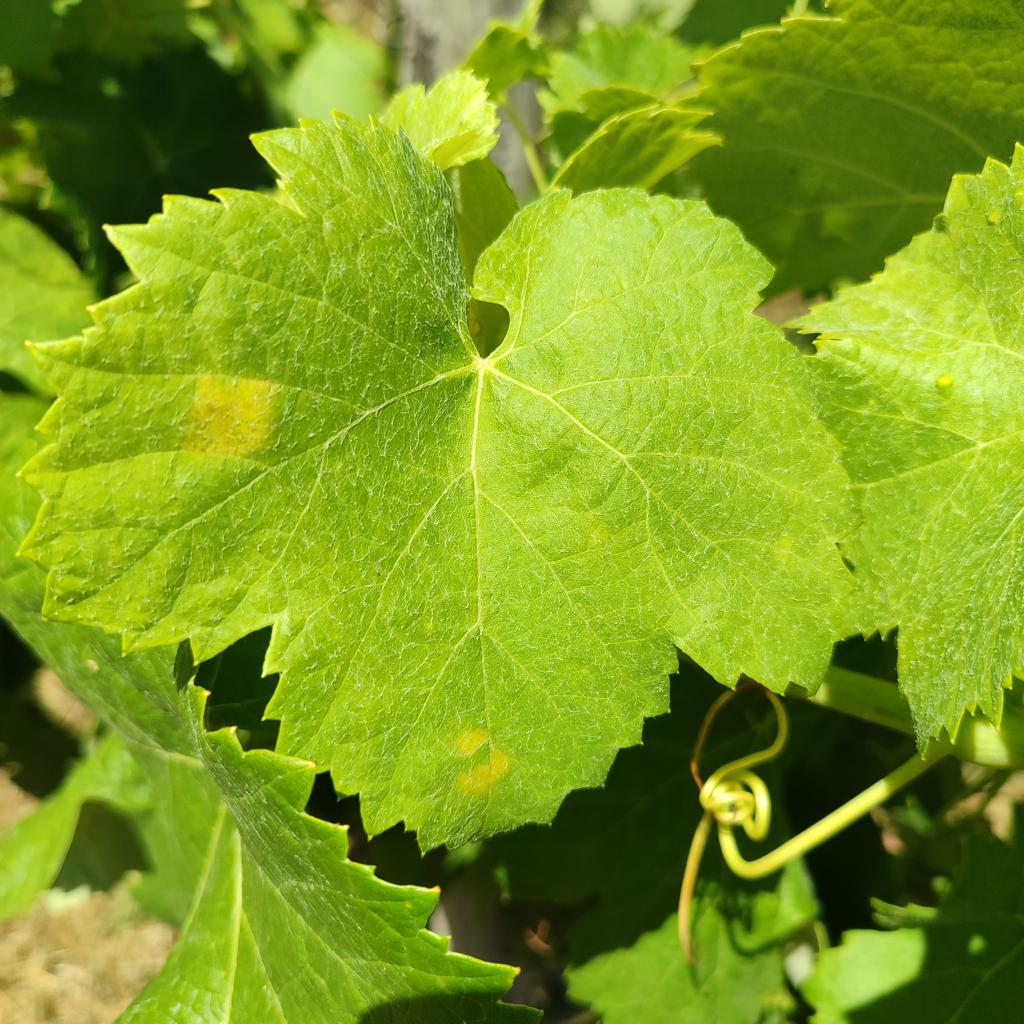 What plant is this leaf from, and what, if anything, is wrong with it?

grapevine, downy mildew
